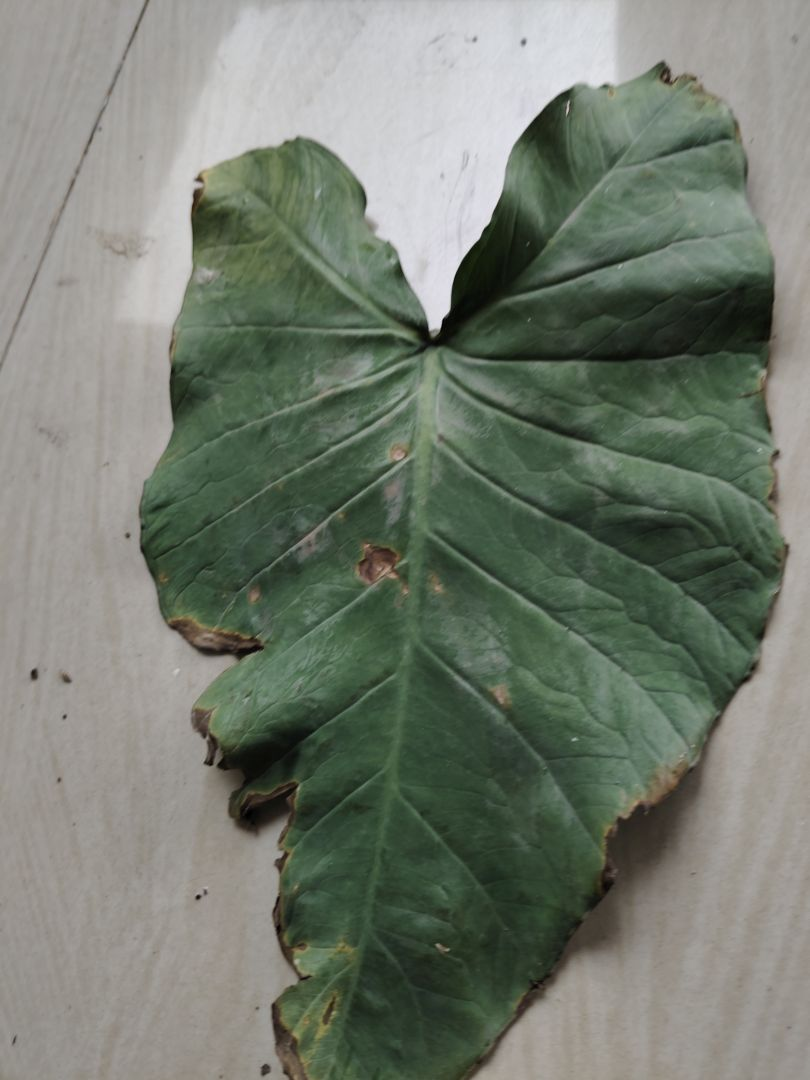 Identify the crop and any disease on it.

taro, leaf blight
